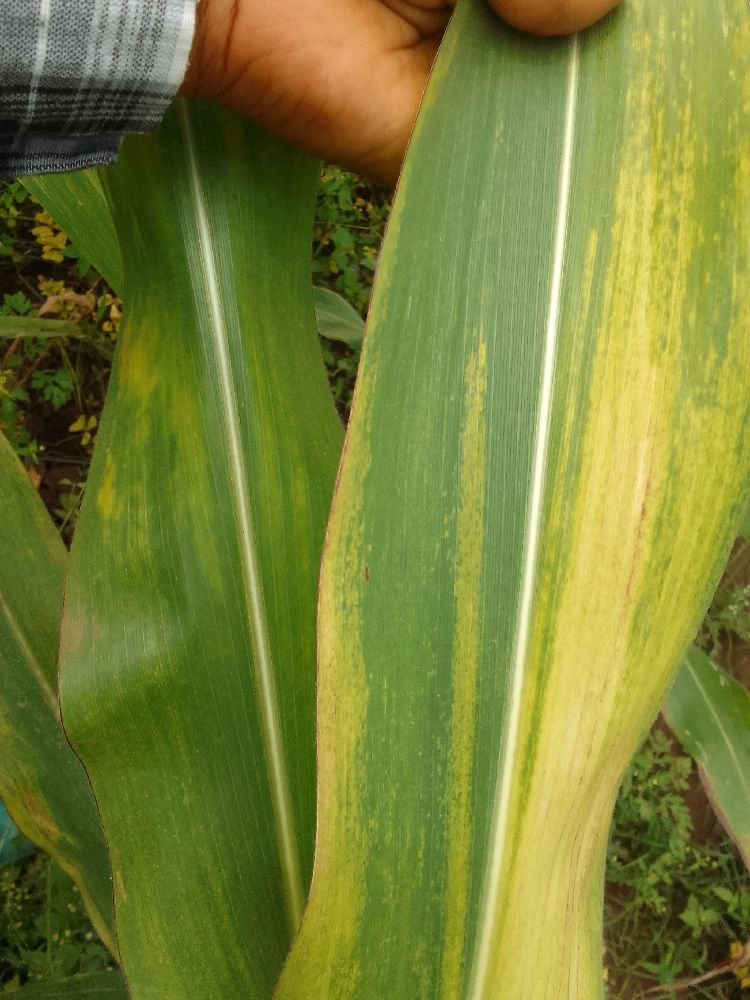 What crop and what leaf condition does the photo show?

maize, maize lethal necrosis
